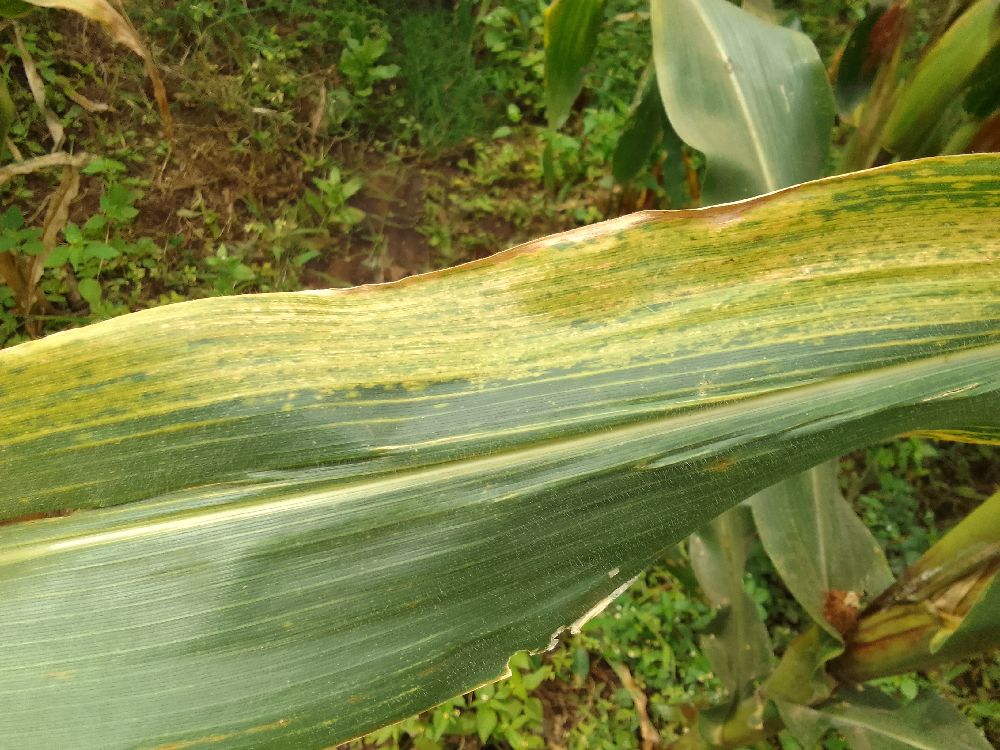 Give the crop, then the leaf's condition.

maize, maize lethal necrosis
